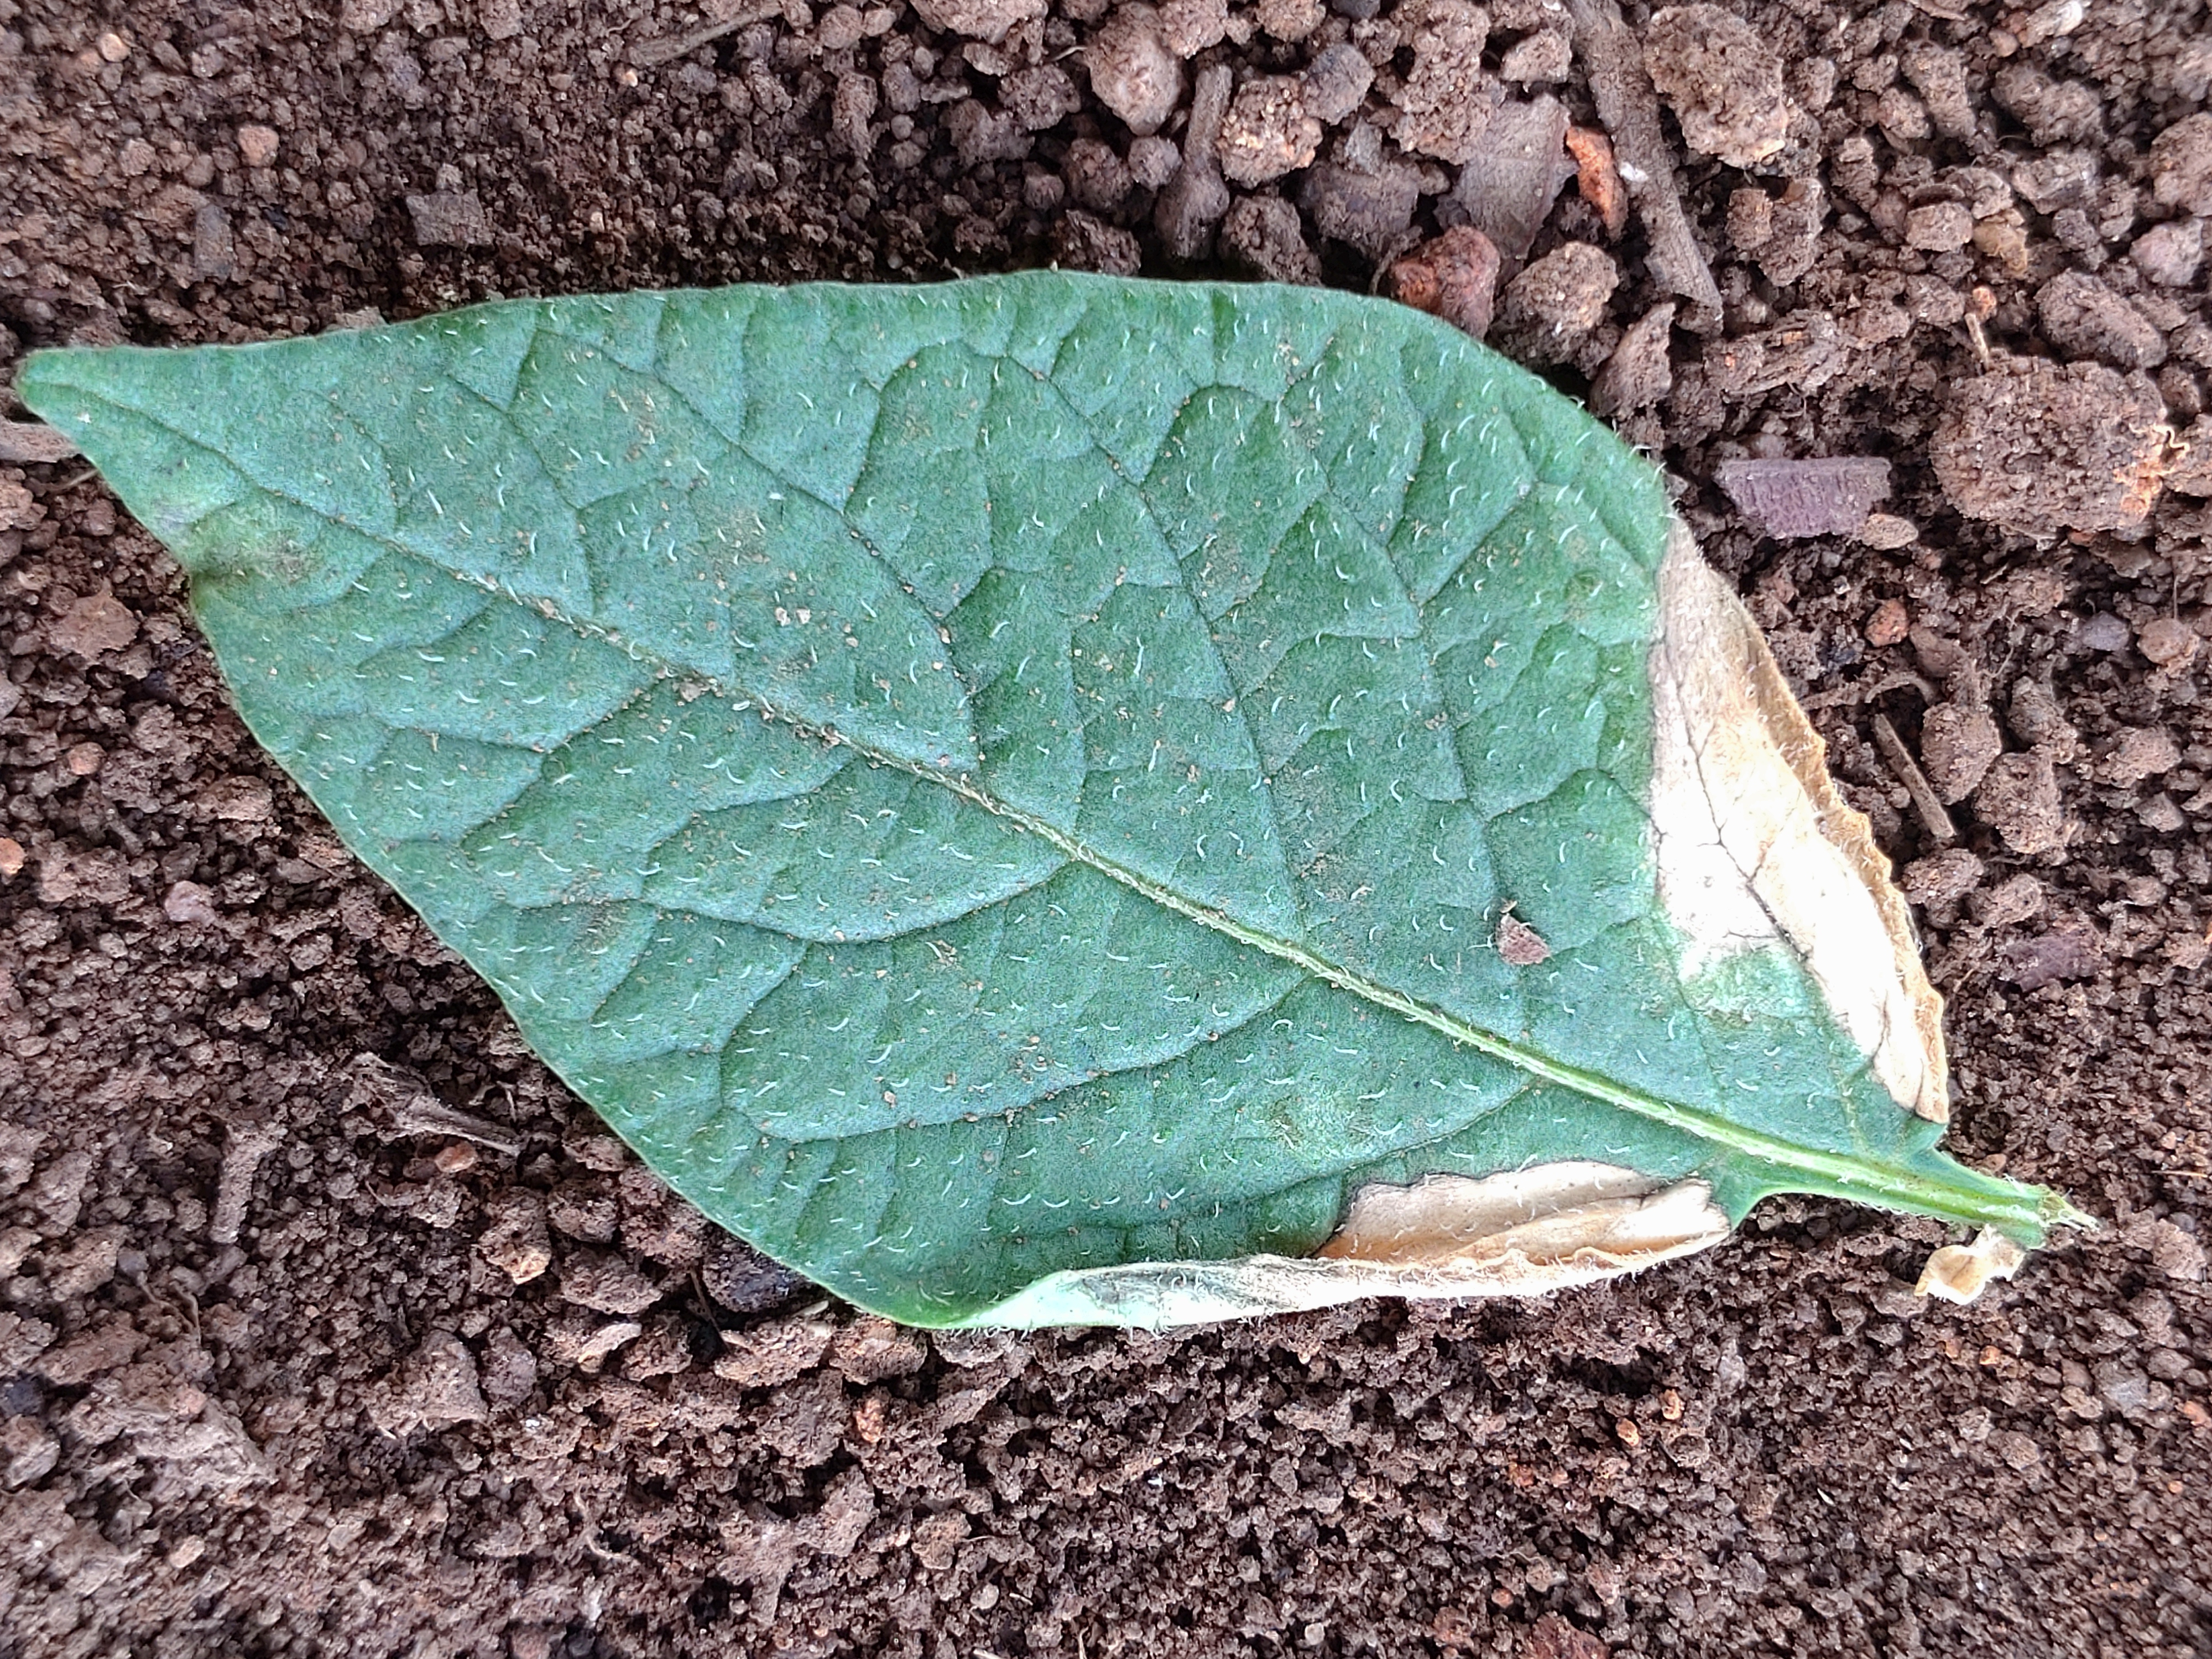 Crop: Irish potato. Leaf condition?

early blight
